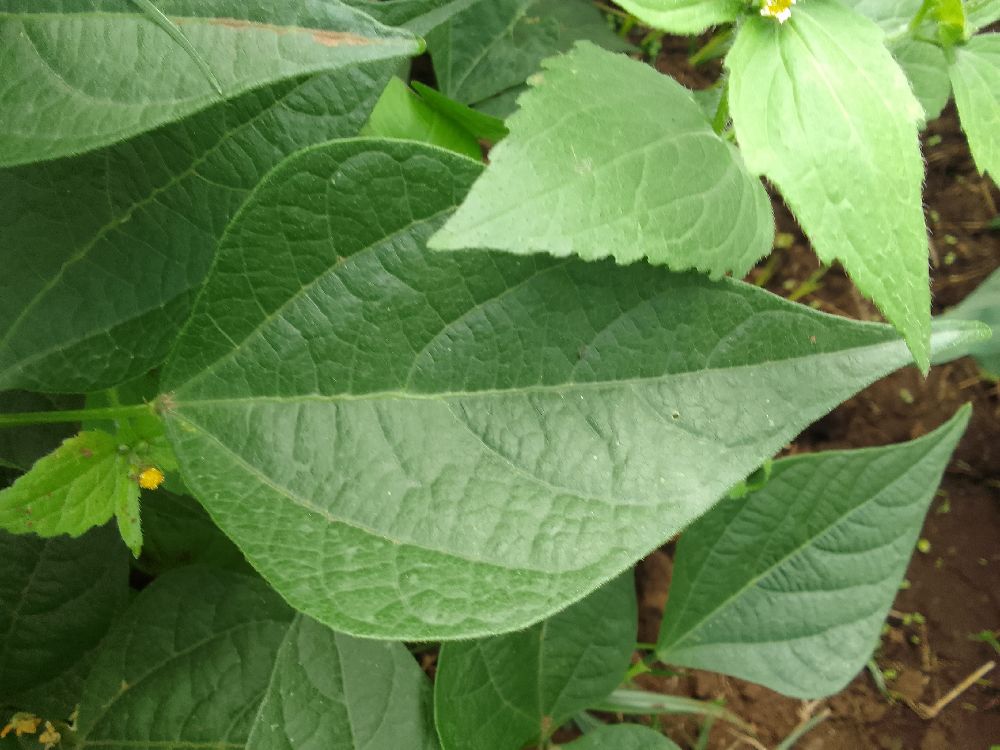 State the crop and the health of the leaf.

common bean, healthy
